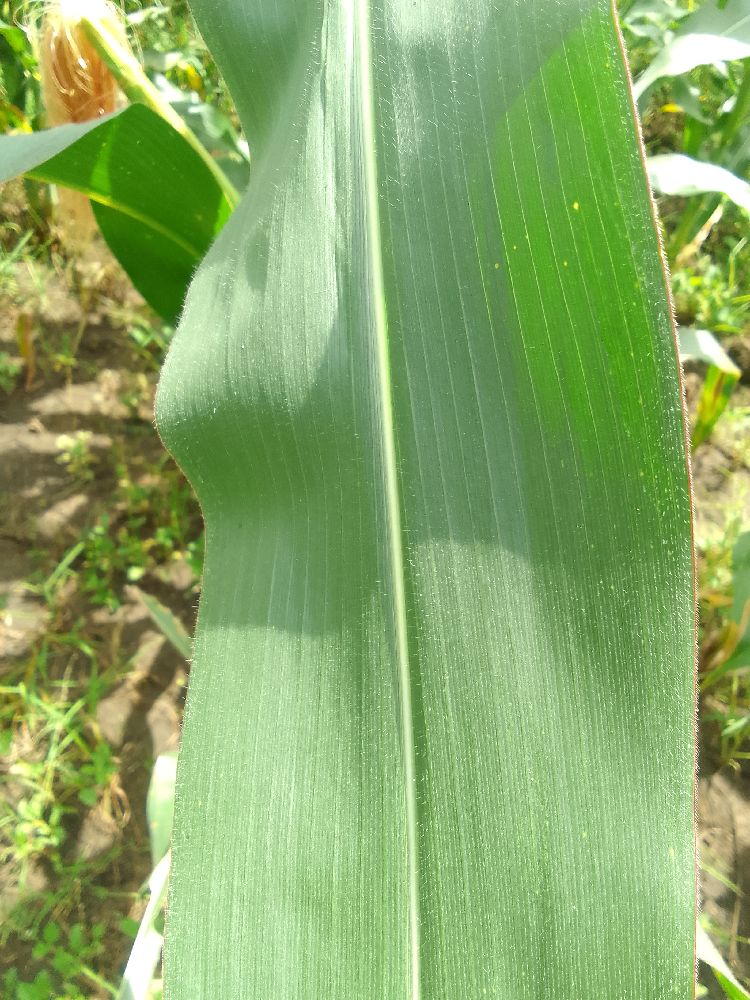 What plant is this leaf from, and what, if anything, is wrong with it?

maize, healthy
